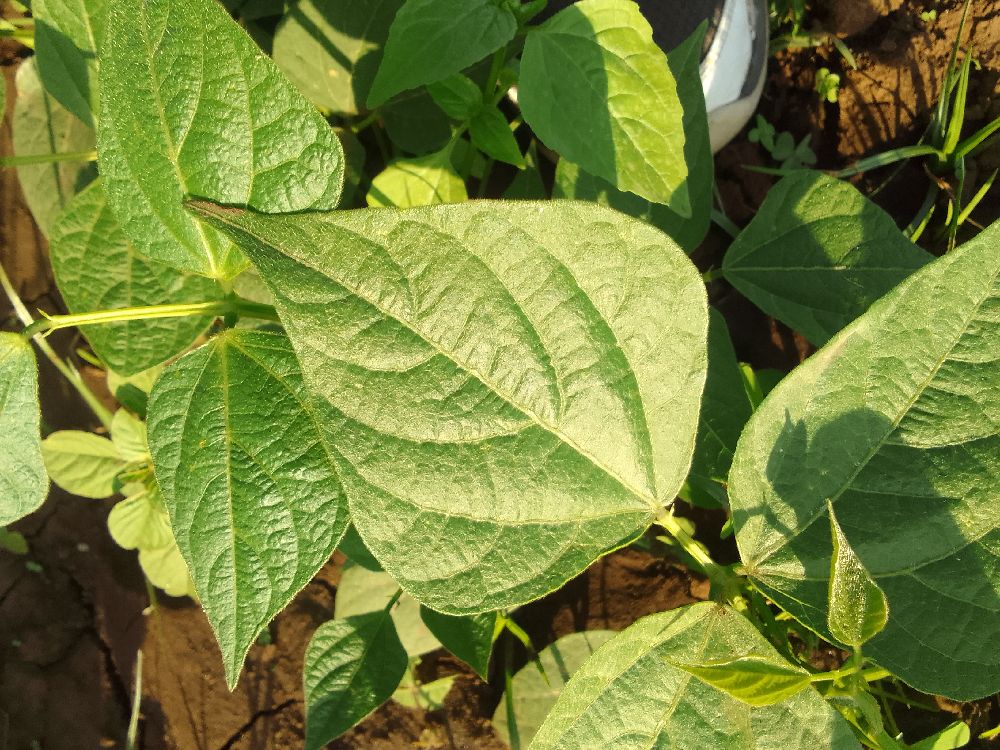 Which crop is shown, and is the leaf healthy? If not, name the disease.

common bean, healthy
